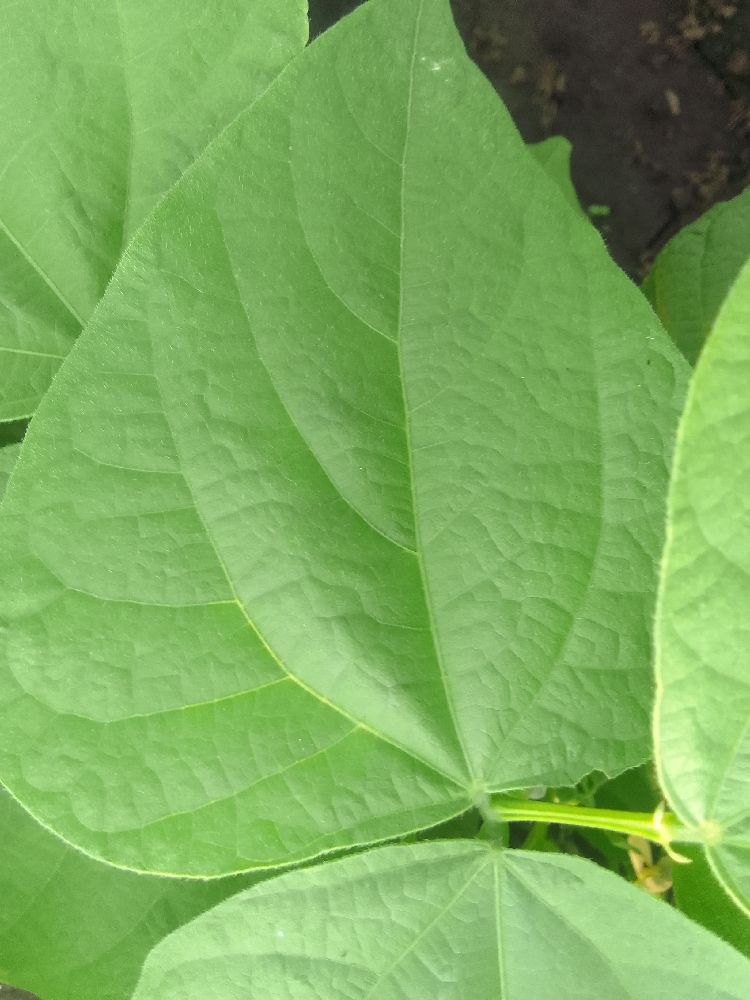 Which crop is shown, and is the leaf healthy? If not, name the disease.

common bean, healthy
